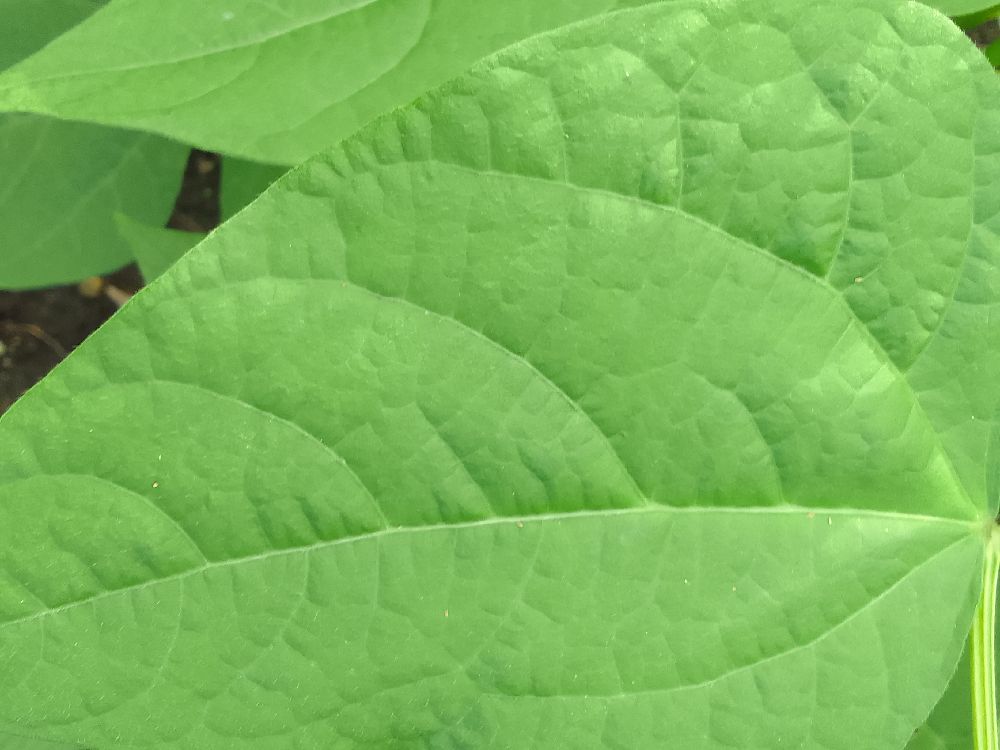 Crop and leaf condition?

common bean, healthy
